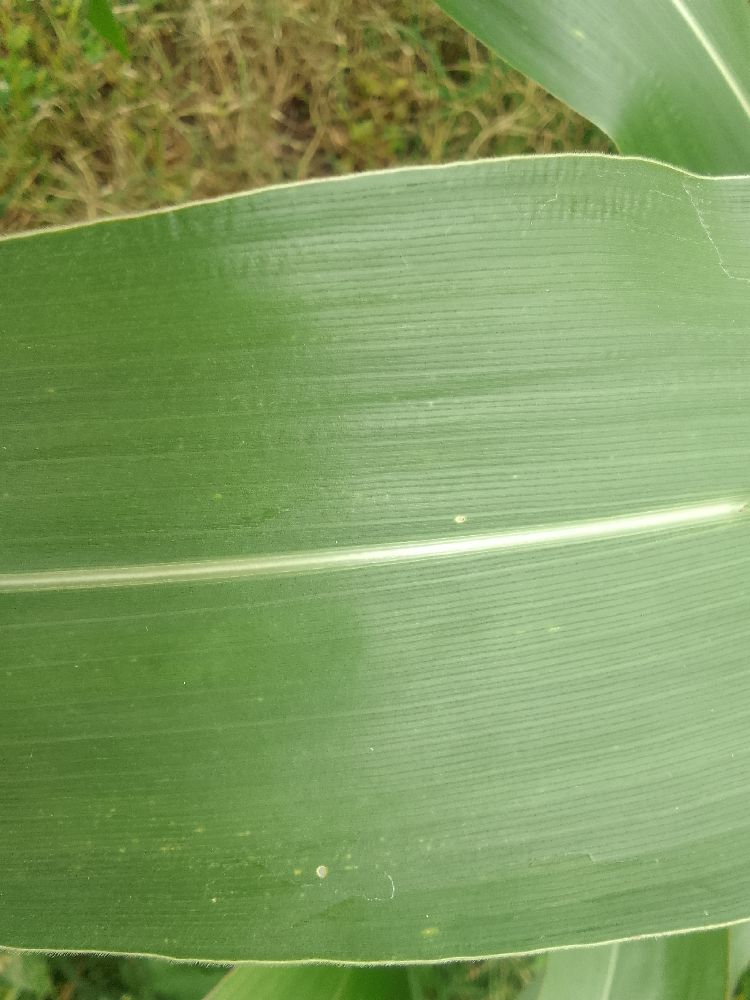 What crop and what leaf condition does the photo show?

maize, healthy
